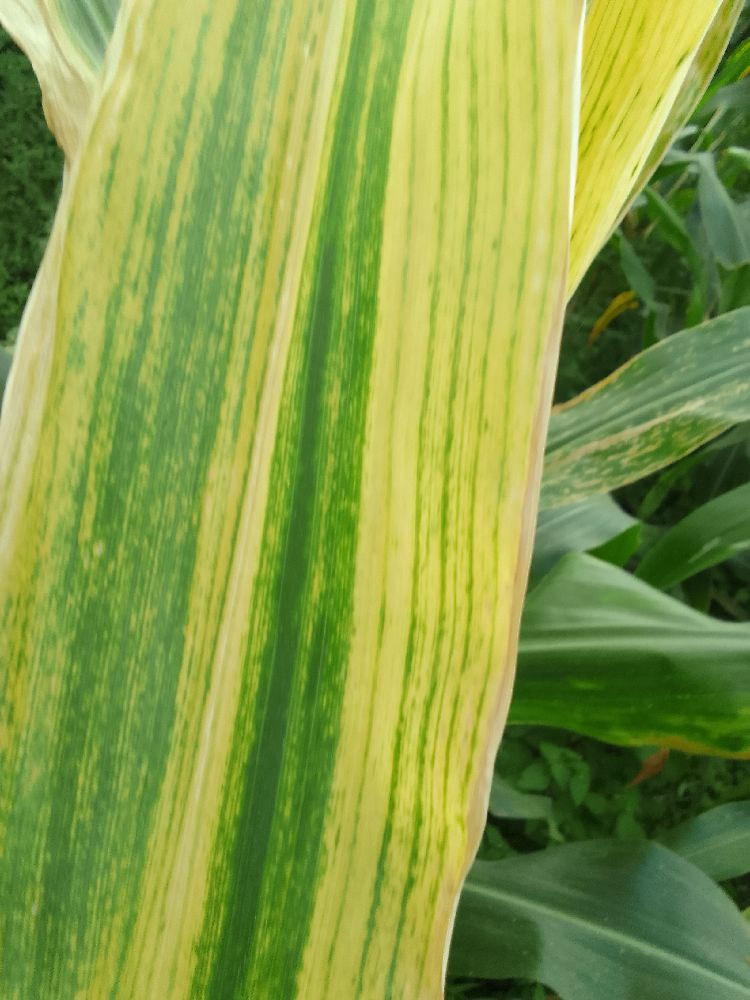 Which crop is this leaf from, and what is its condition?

maize, maize lethal necrosis
